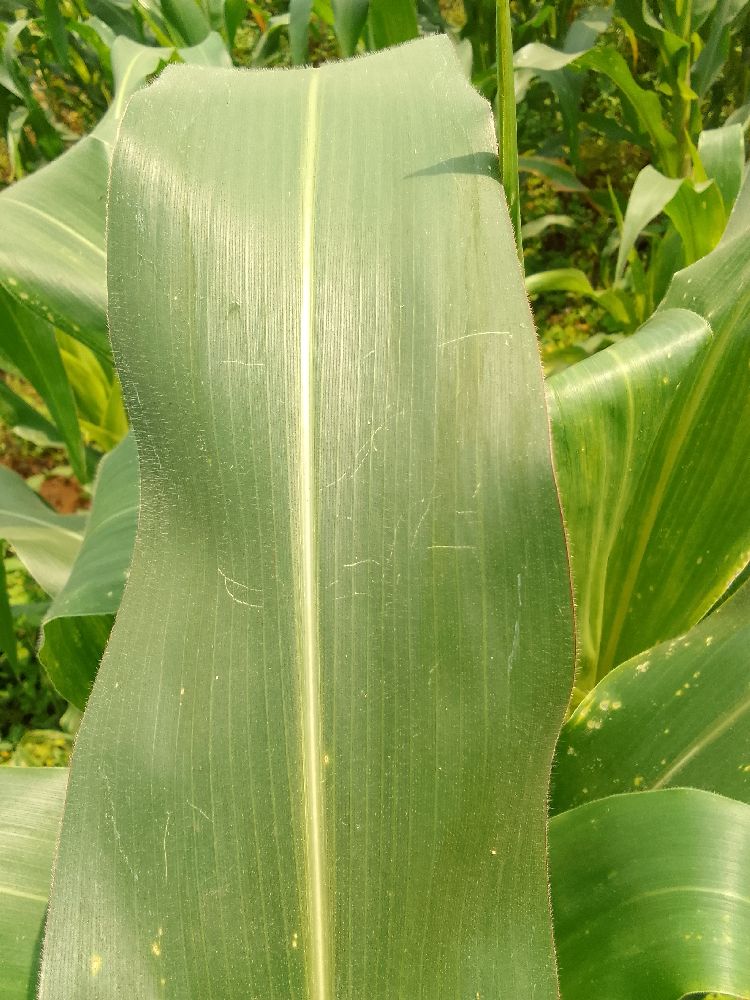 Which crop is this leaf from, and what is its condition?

maize, healthy
